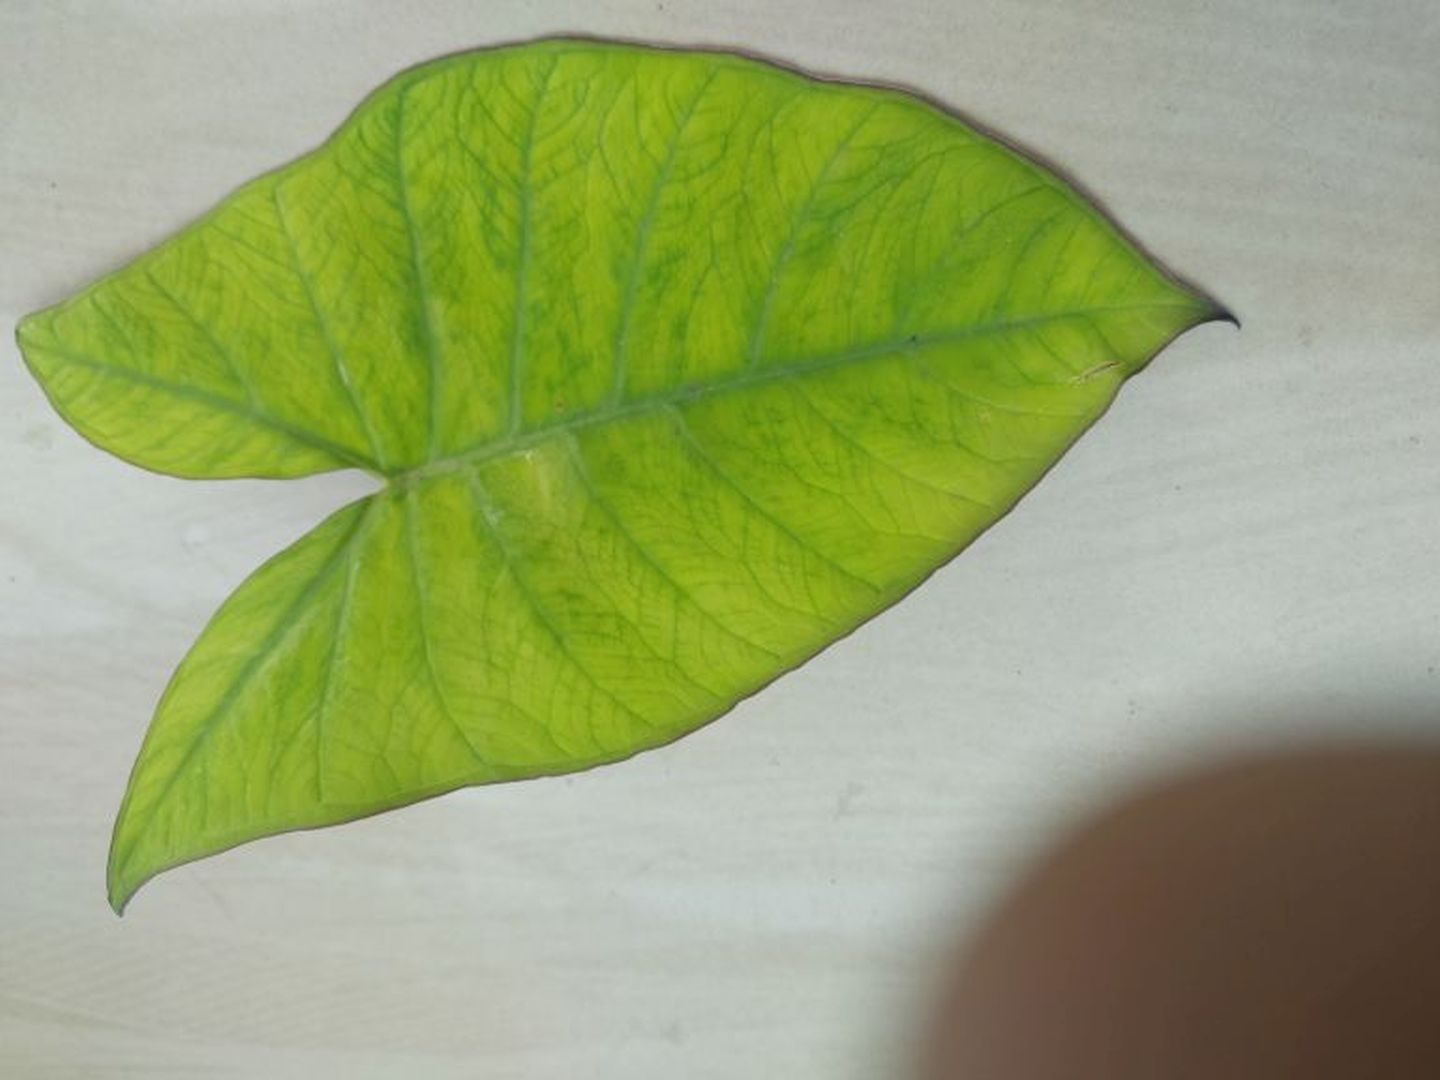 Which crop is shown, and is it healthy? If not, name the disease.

taro, mosaic
